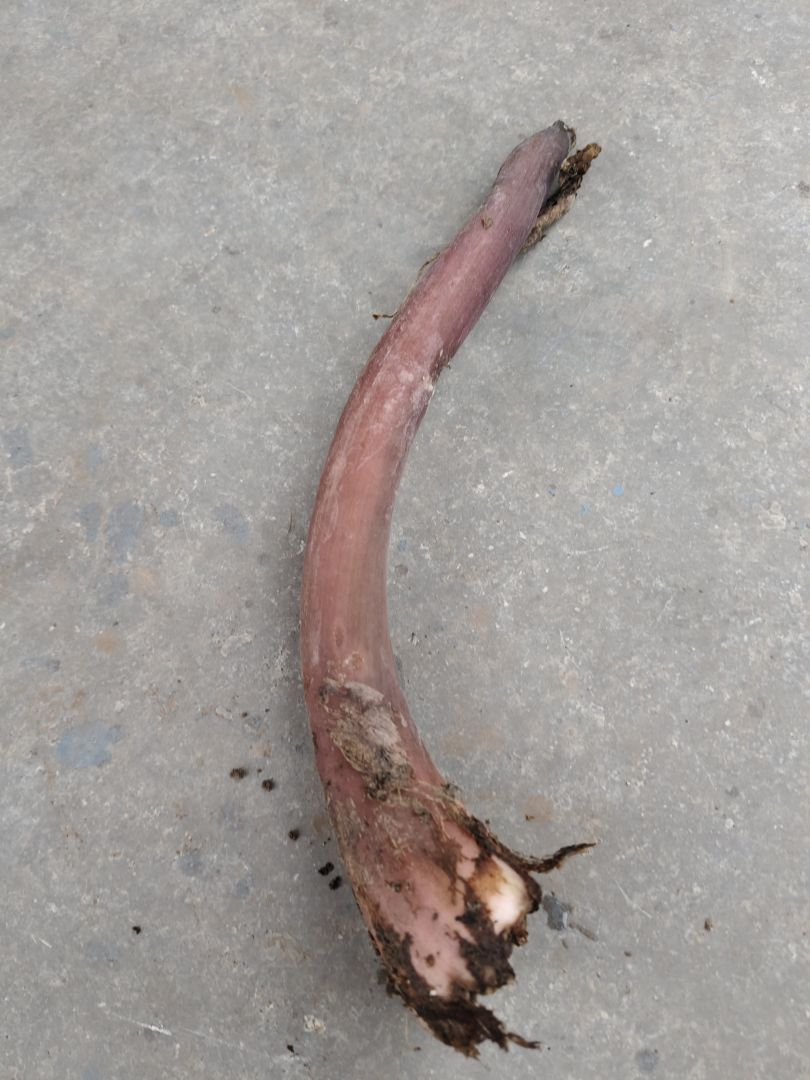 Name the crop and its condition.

taro, root rot
